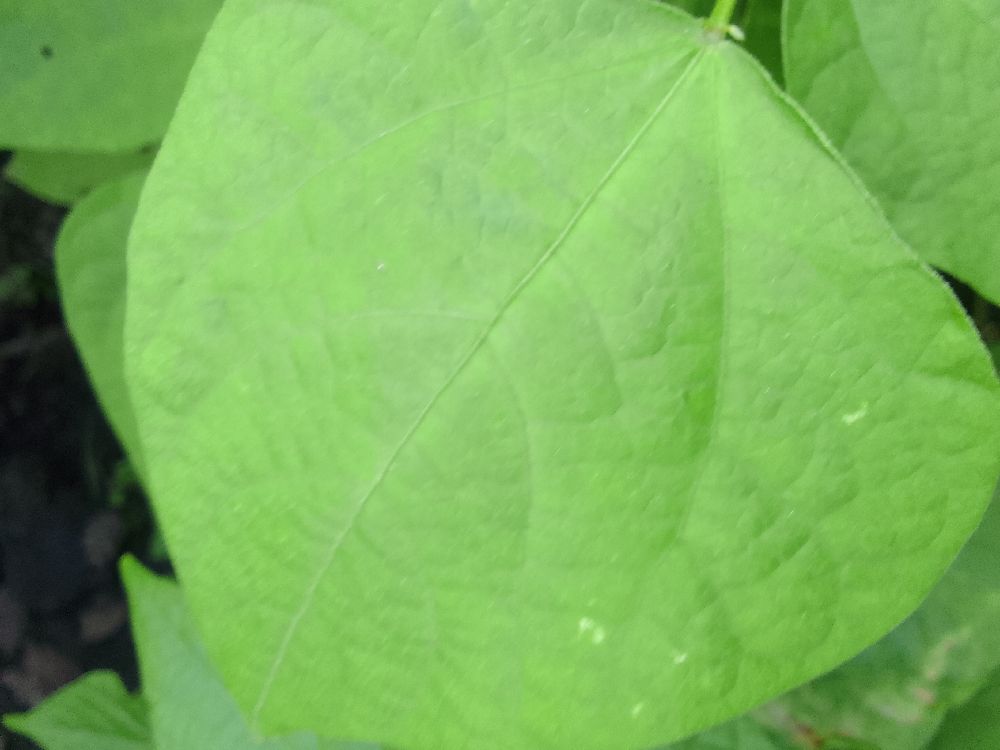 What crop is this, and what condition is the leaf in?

common bean, healthy
